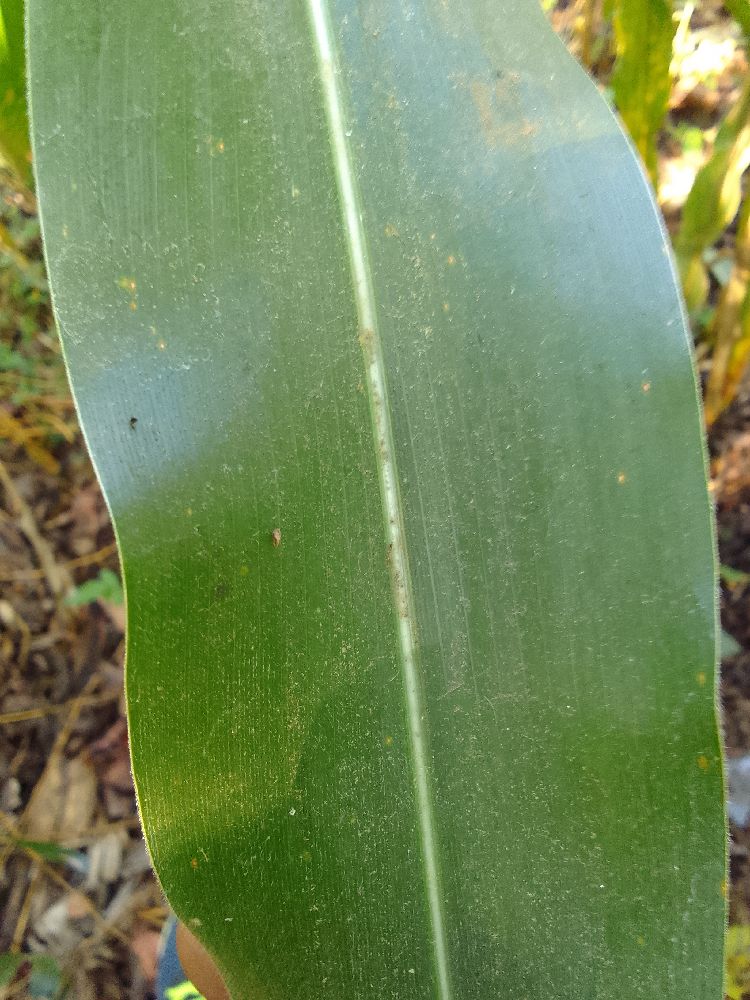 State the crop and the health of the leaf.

maize, healthy
